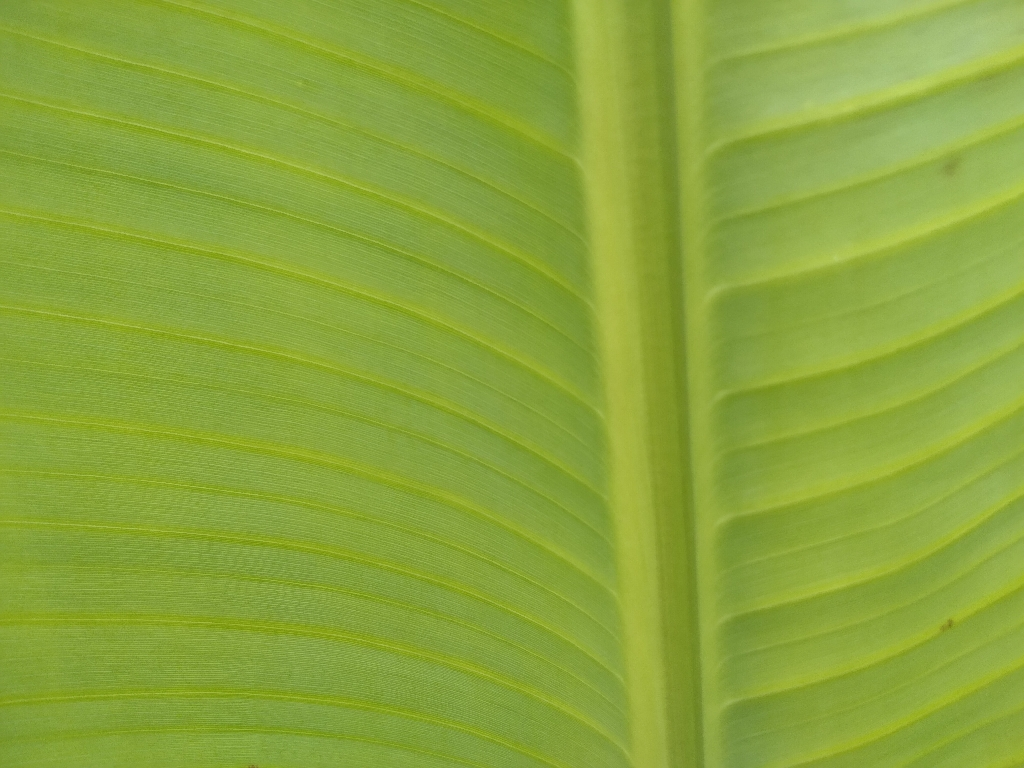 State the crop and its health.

banana, healthy
